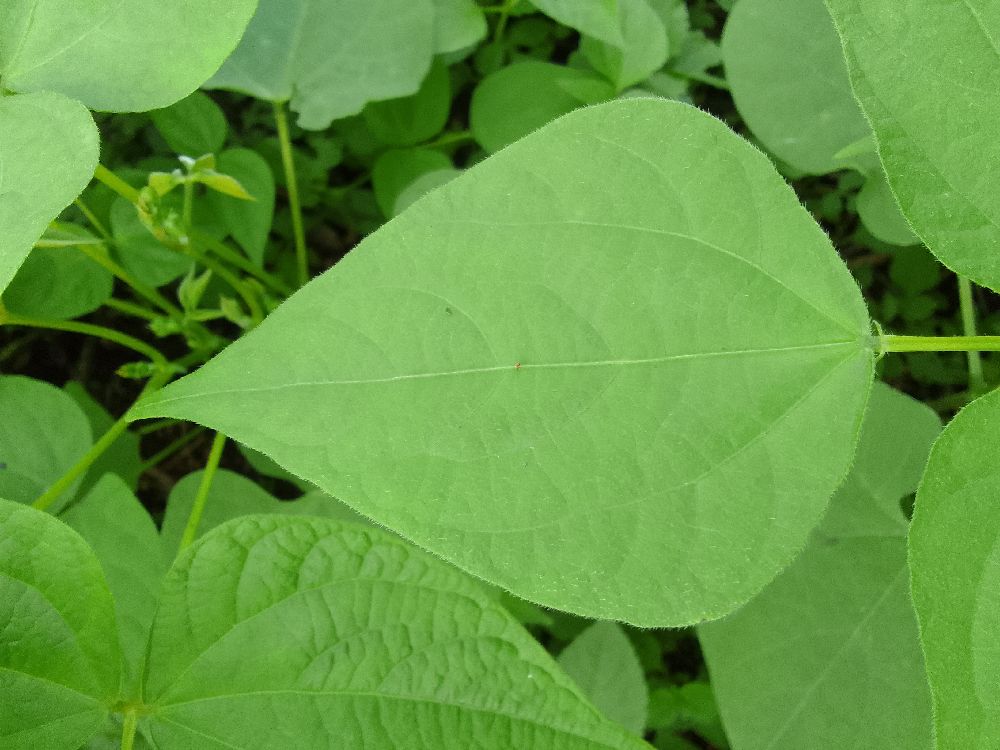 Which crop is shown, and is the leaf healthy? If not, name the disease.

common bean, healthy
